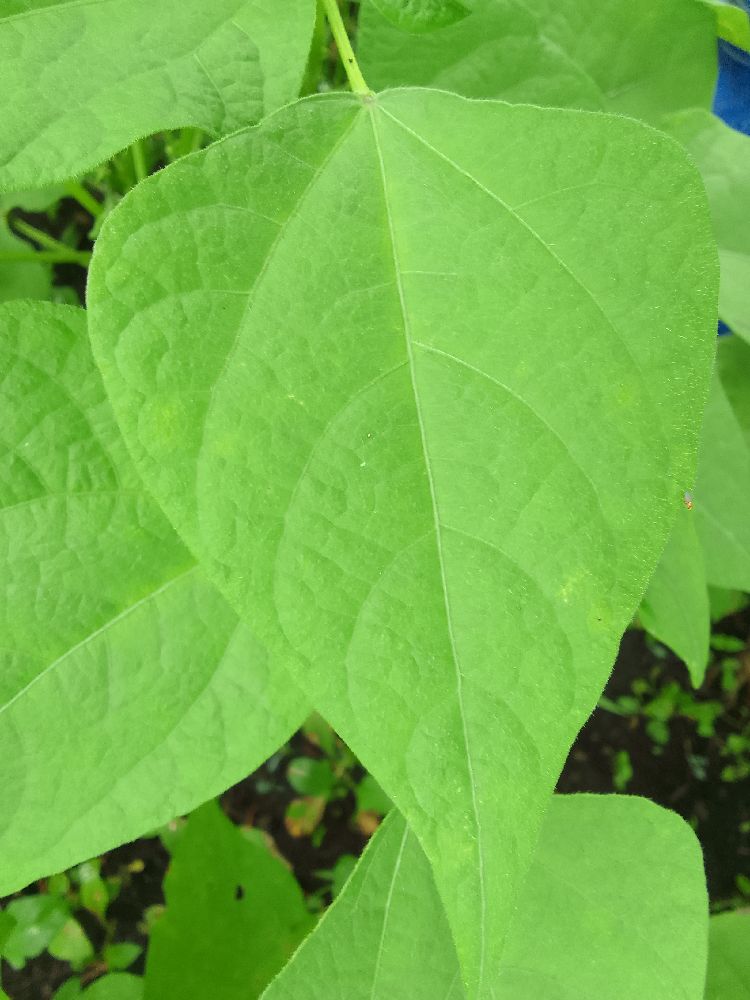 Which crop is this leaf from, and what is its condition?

common bean, healthy
